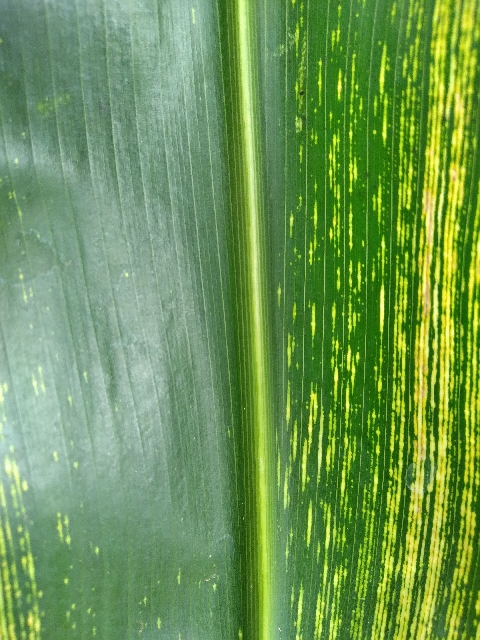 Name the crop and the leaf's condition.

maize, maize streak virus
